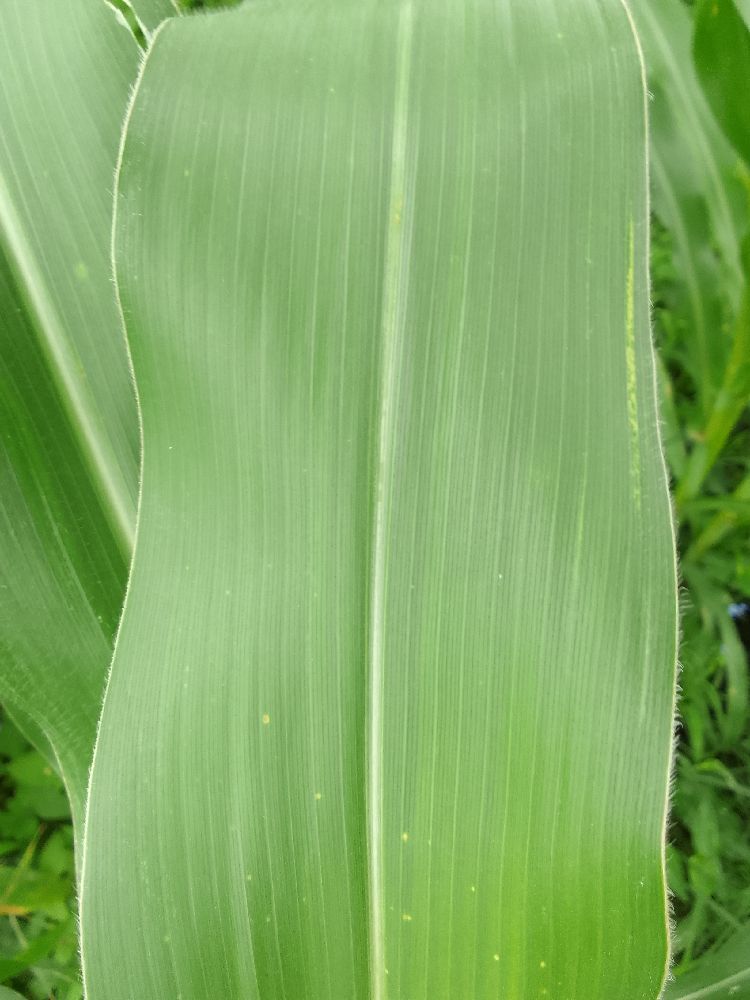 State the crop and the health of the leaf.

maize, healthy
